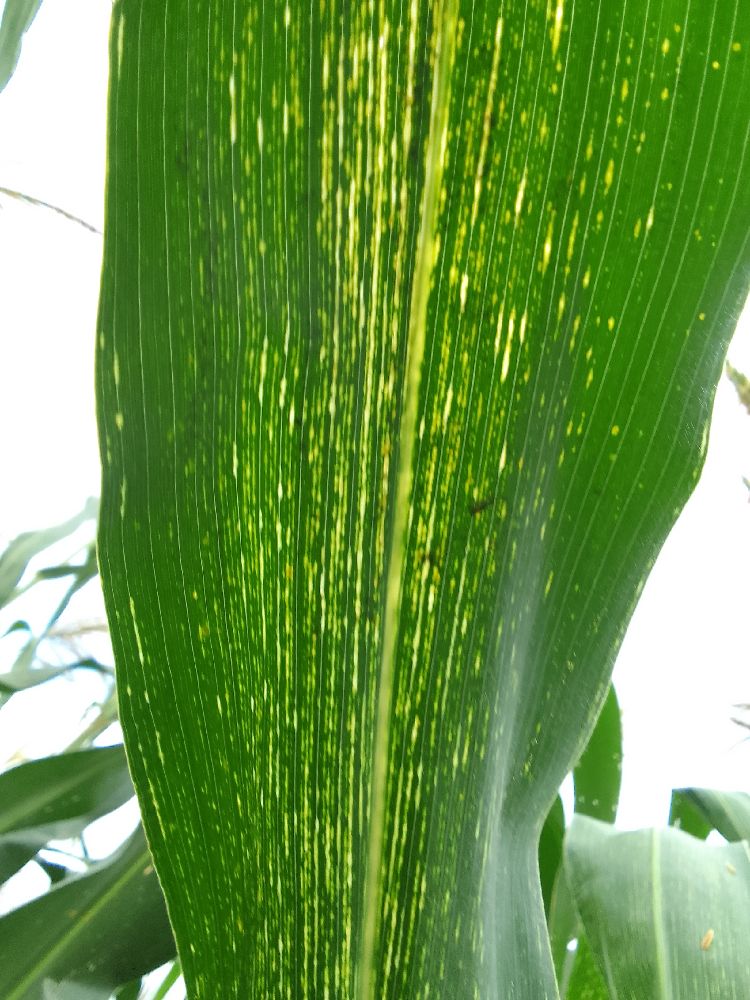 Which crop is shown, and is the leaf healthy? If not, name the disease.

maize, maize streak virus
